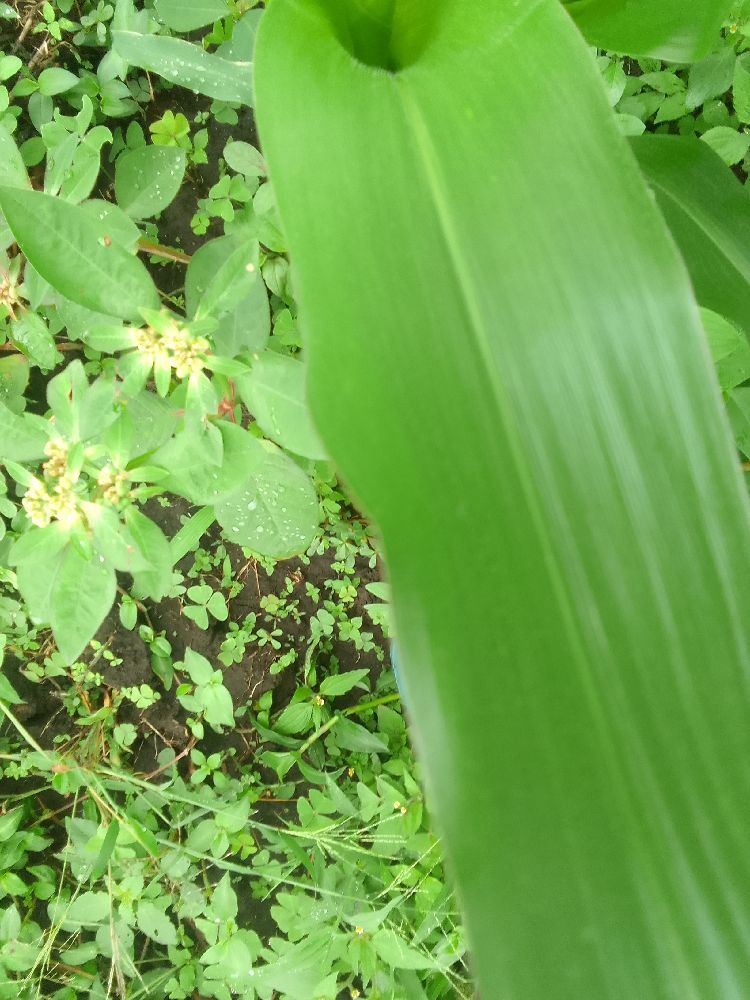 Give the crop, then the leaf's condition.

maize, healthy
